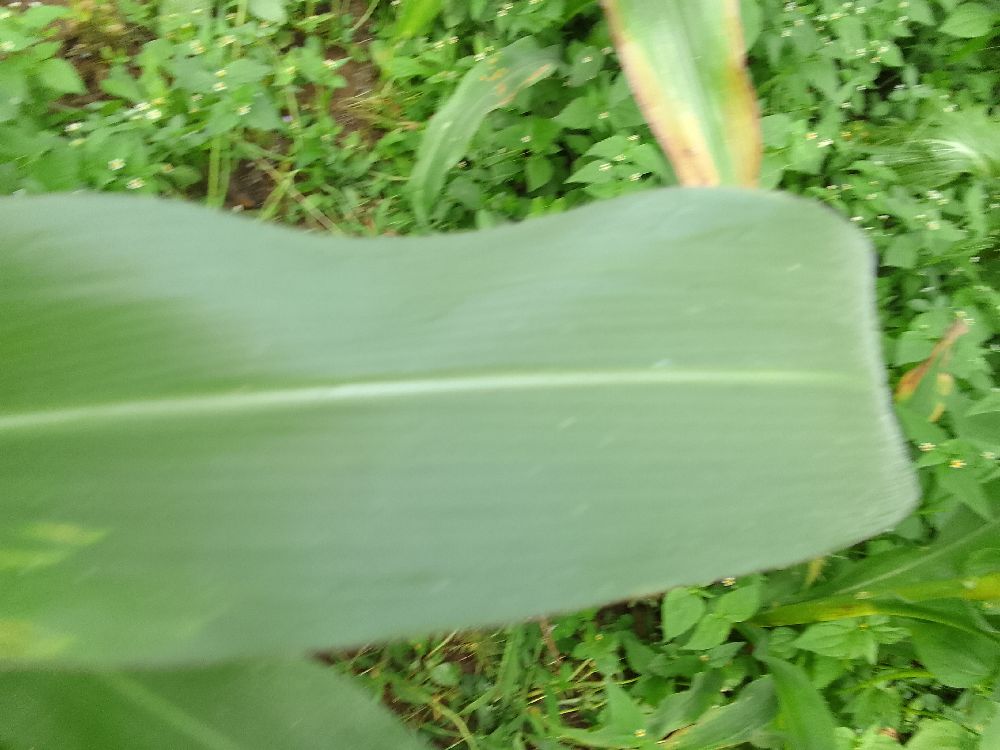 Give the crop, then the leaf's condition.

maize, healthy
